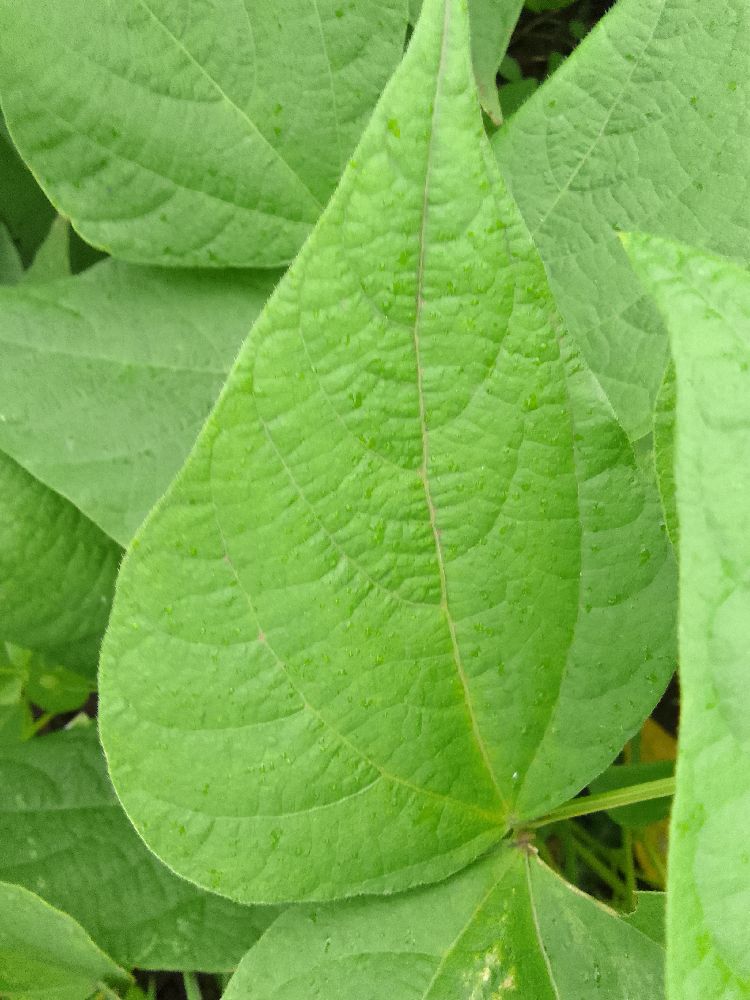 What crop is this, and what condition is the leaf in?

common bean, healthy
